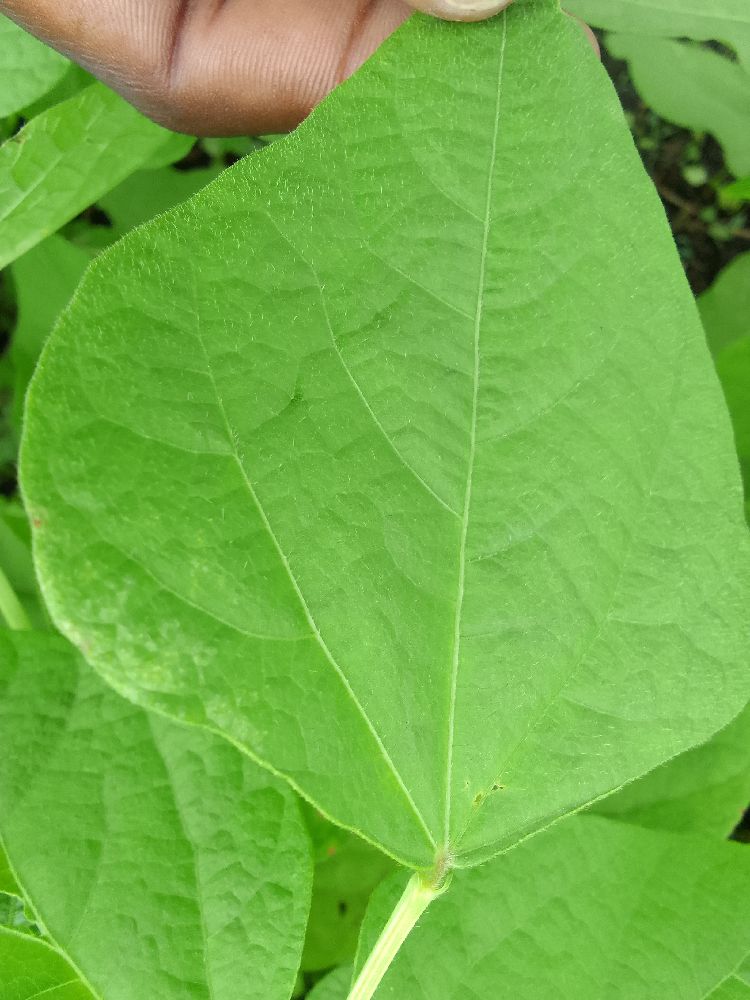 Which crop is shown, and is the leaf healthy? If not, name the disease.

common bean, healthy
